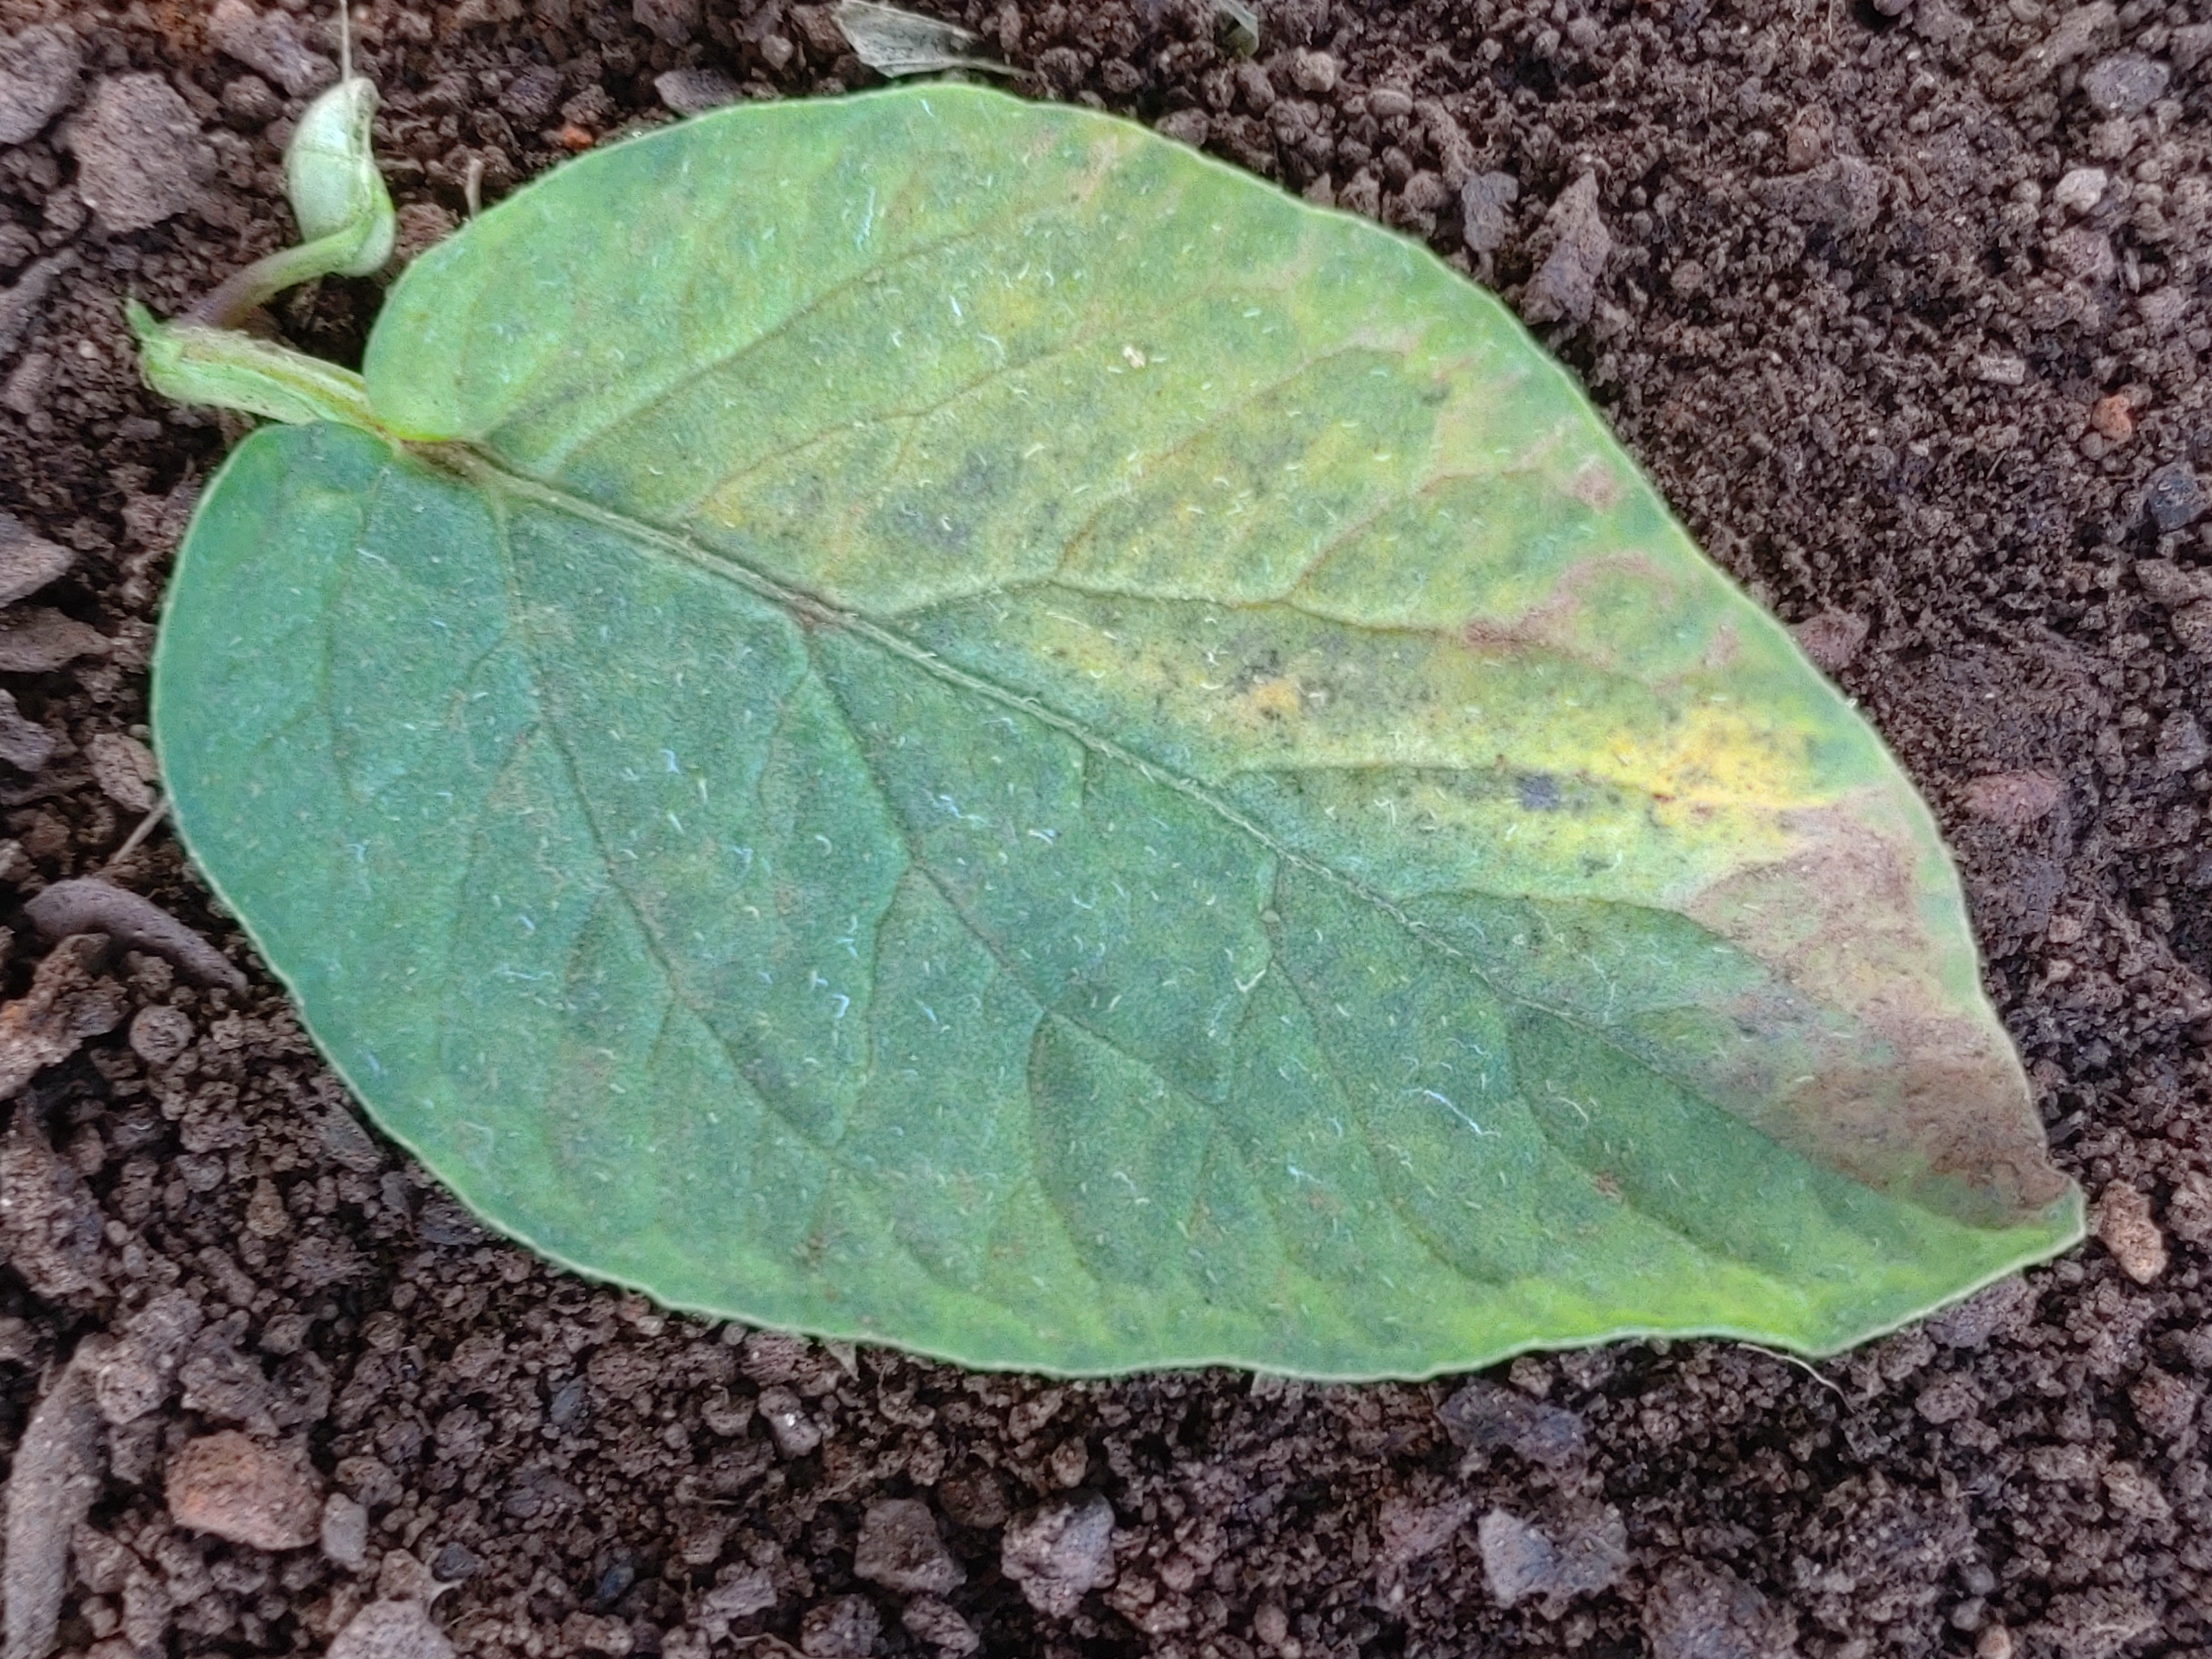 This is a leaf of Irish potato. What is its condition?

late blight
